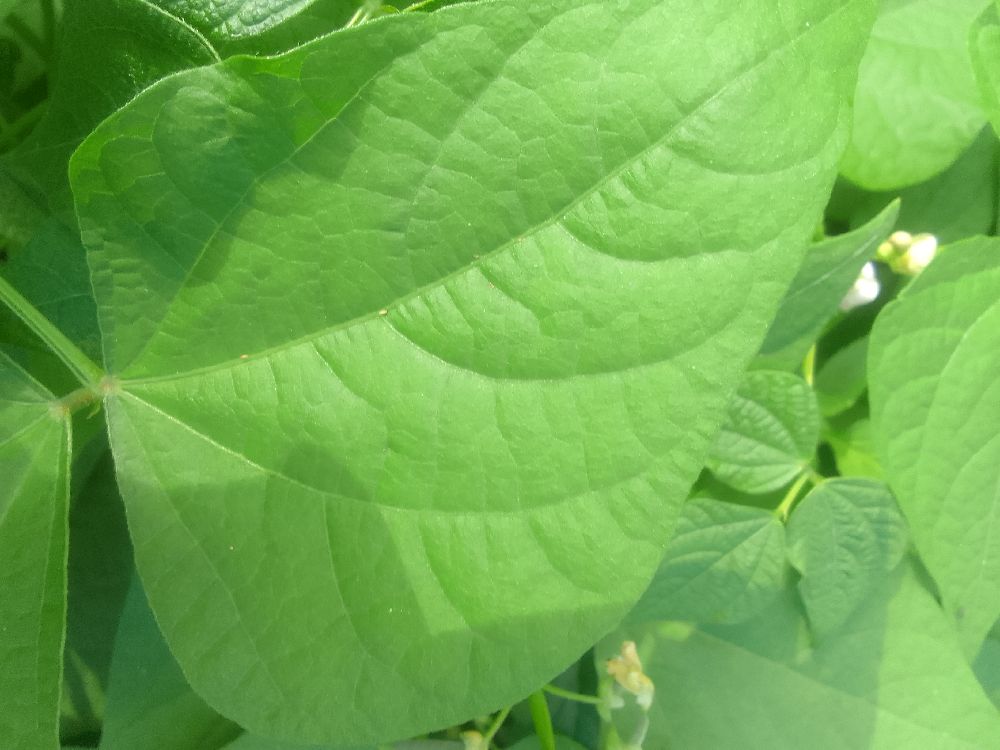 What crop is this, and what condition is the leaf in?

common bean, healthy
